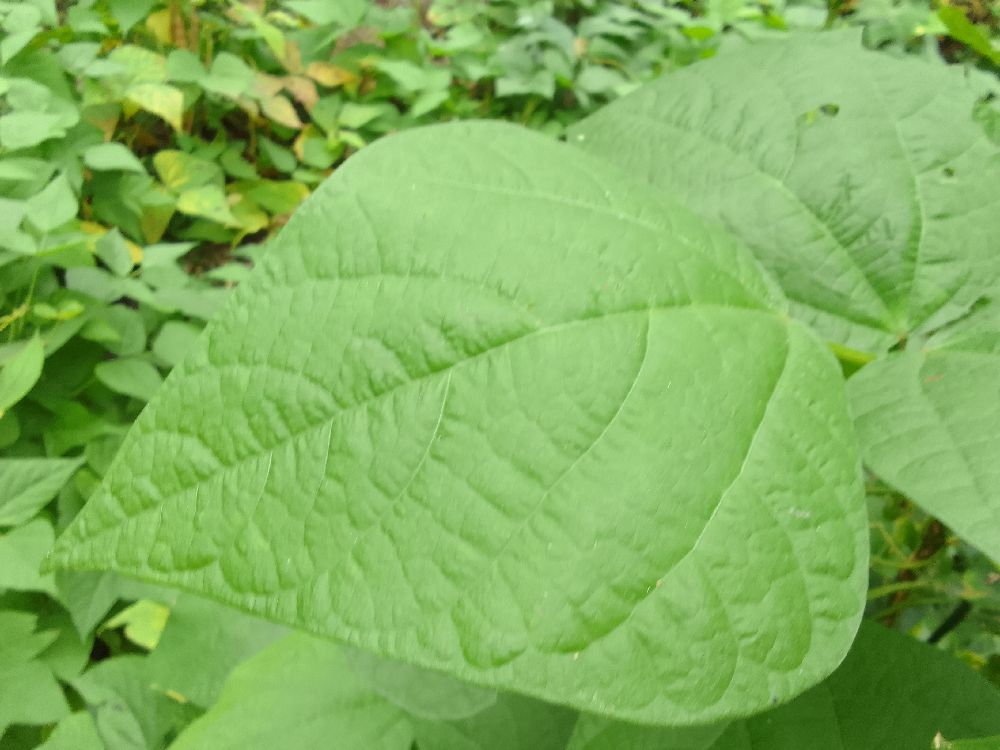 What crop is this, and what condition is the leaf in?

common bean, healthy
